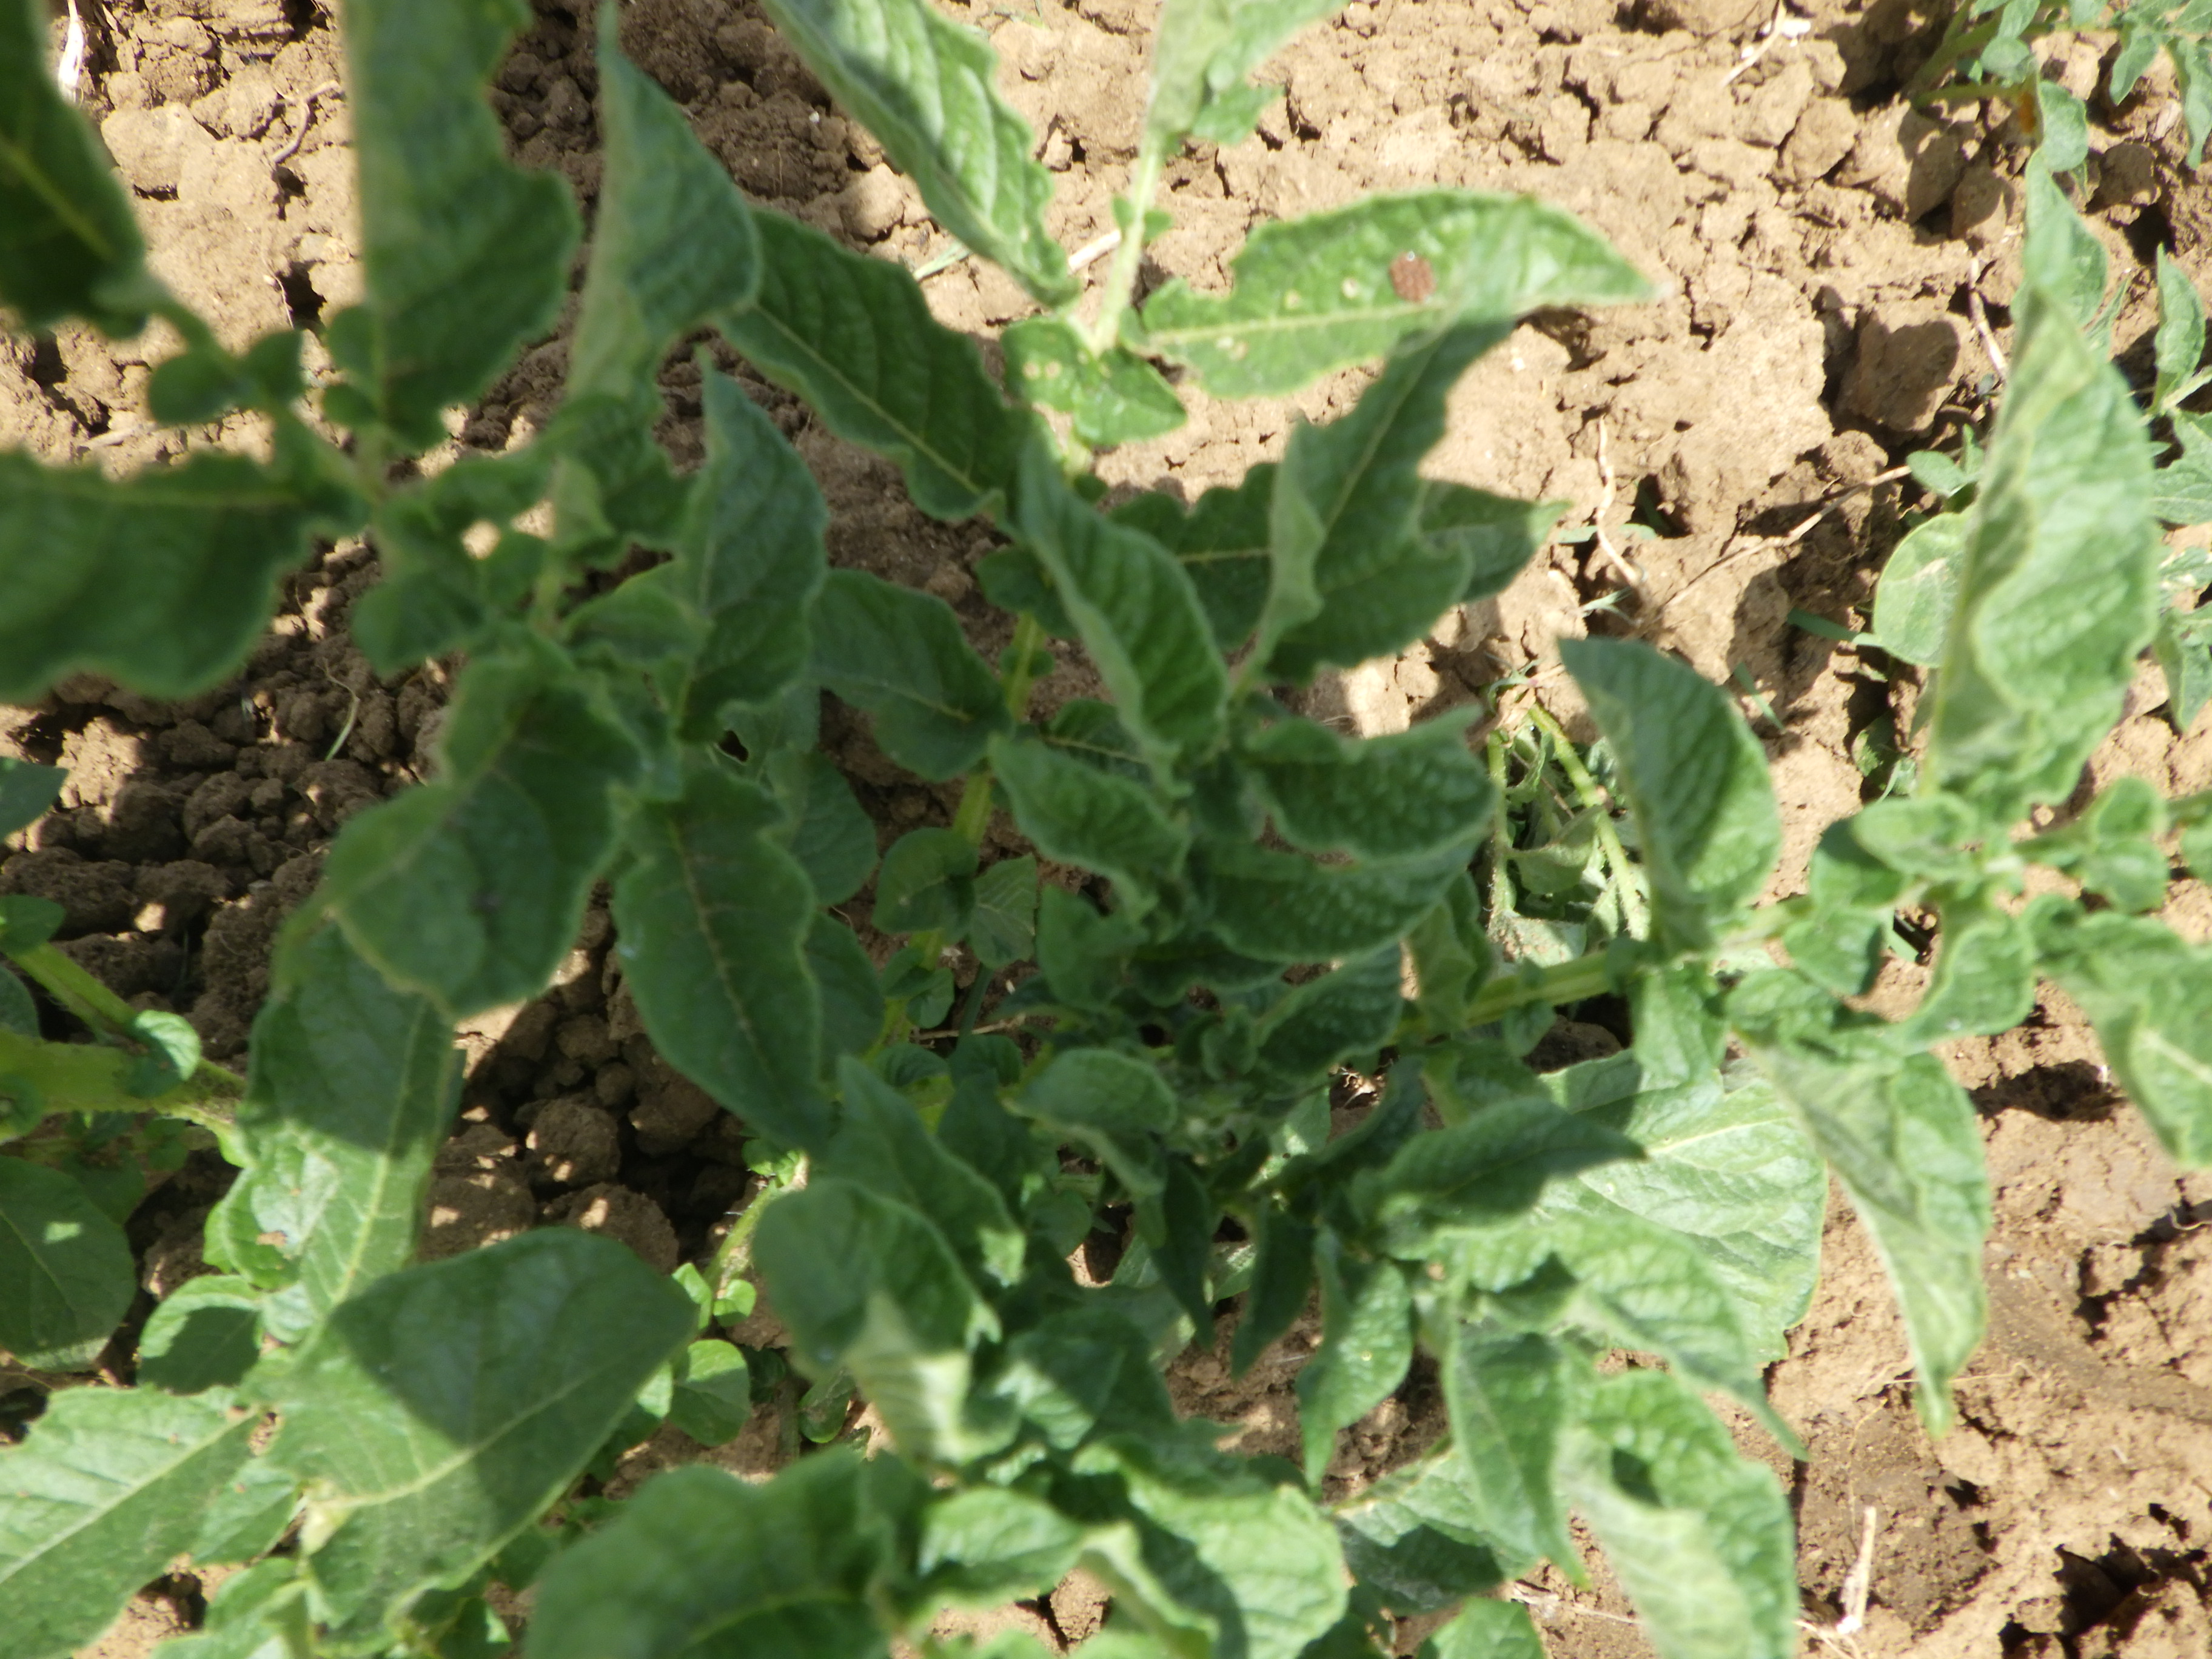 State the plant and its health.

potato, healthy
